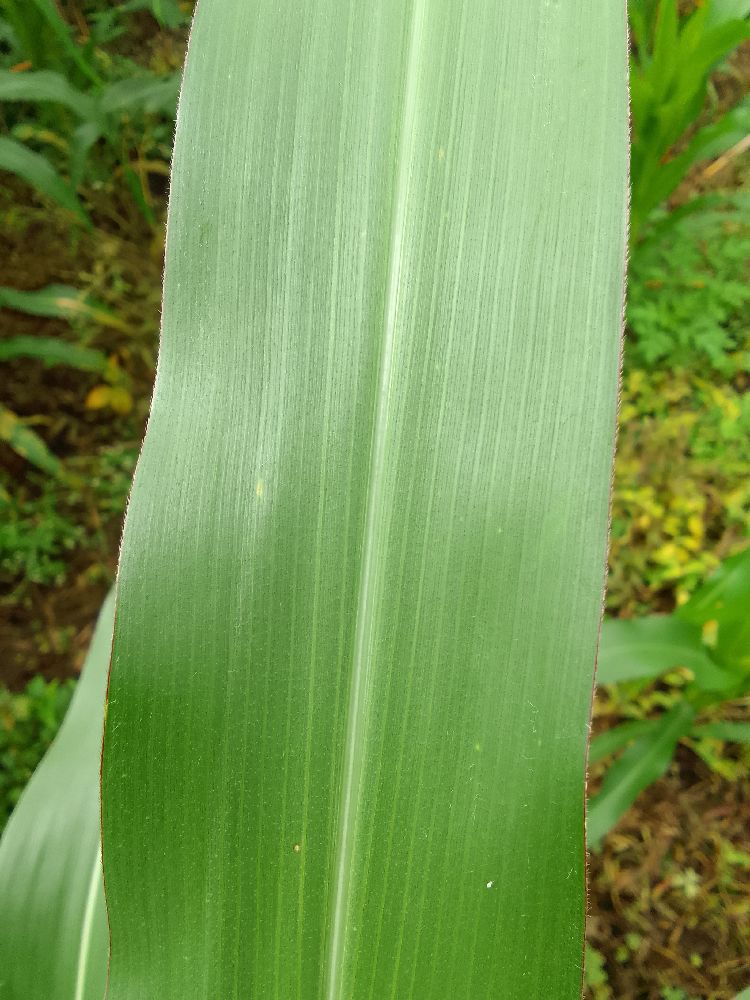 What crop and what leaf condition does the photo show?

maize, healthy
